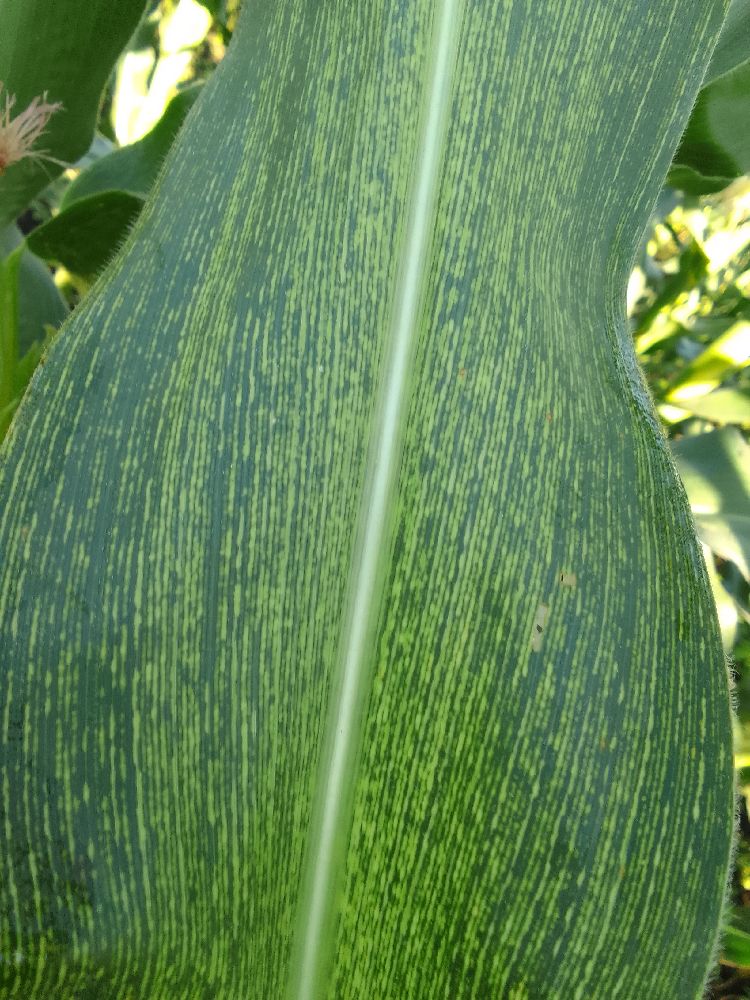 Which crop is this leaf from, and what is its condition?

maize, maize streak virus
